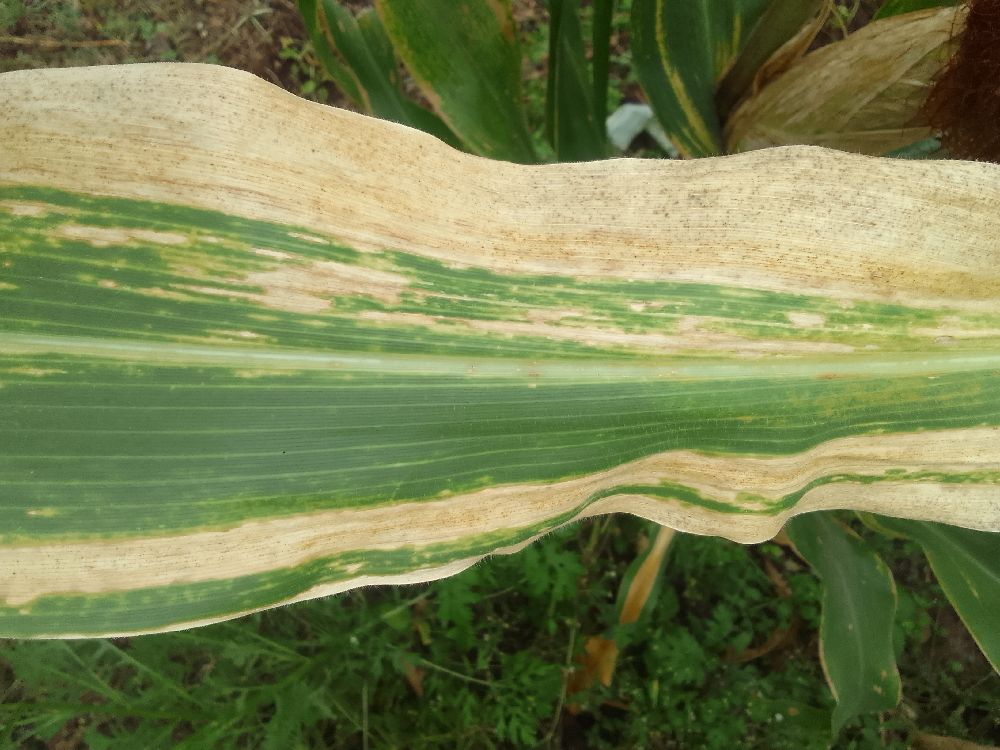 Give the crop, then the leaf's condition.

maize, maize lethal necrosis
